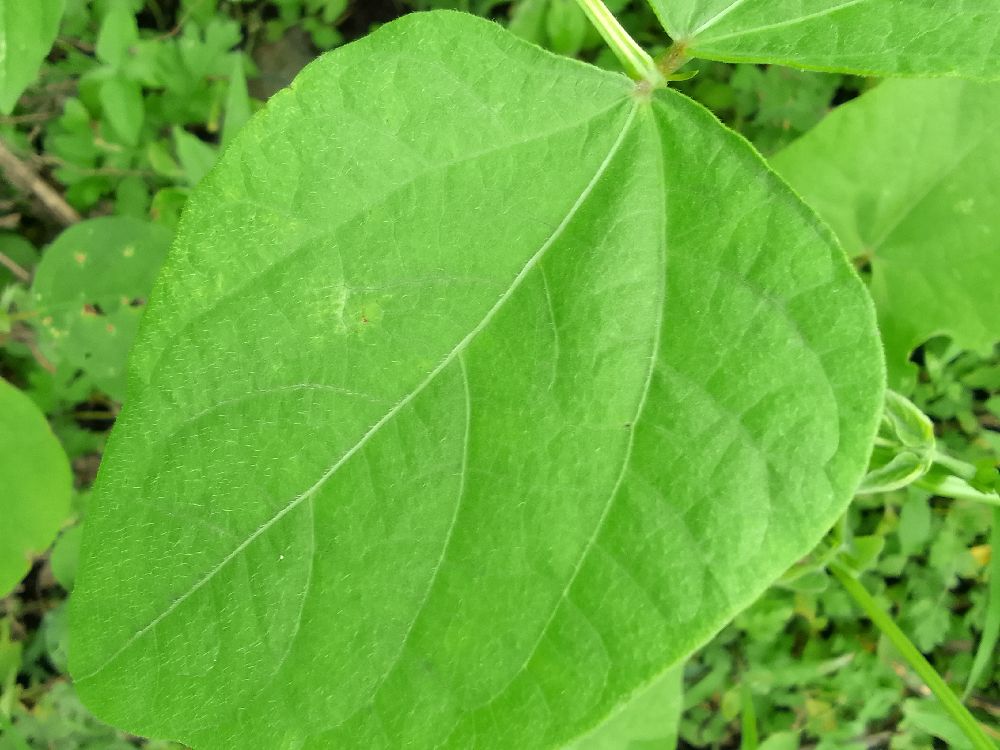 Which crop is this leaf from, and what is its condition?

common bean, healthy
